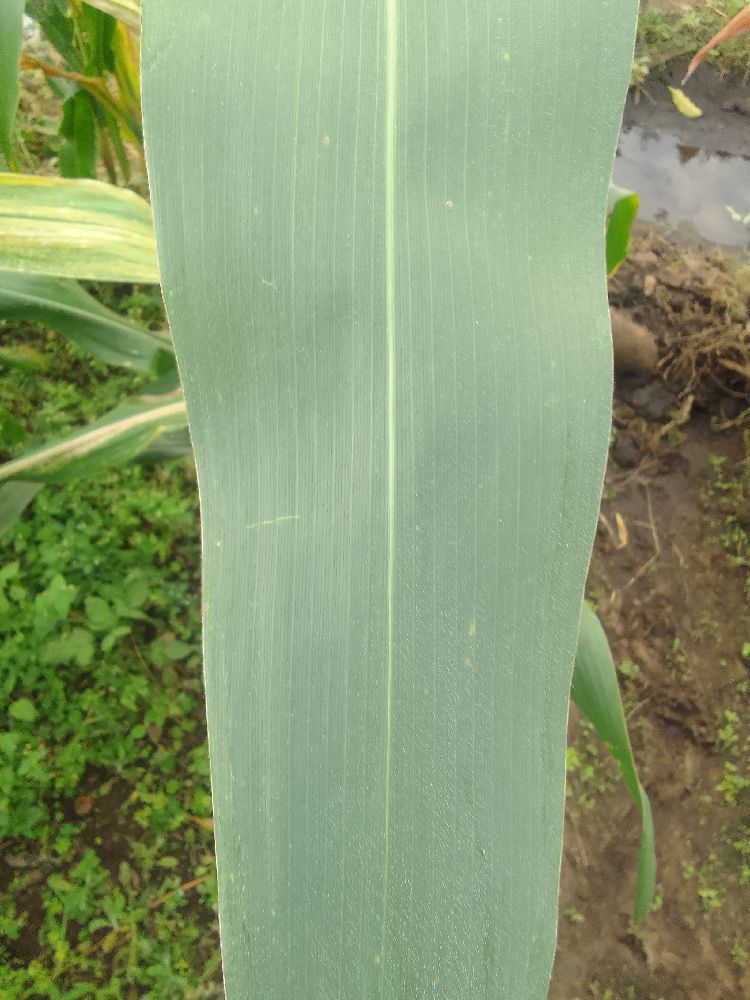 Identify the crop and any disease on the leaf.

maize, healthy
